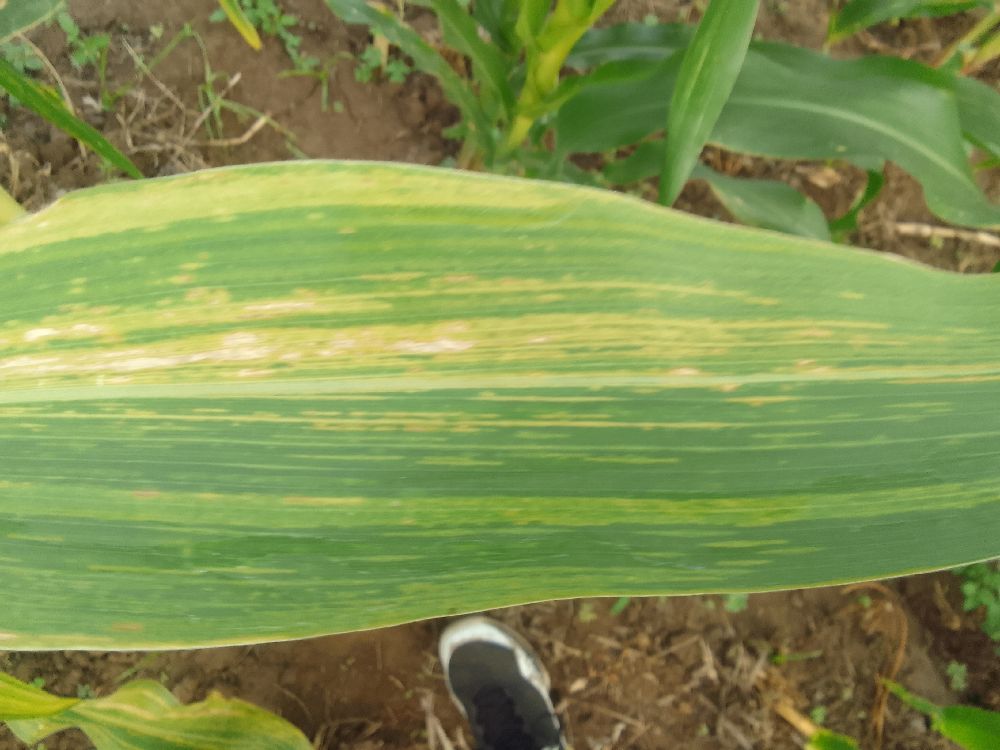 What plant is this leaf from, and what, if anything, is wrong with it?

maize, maize lethal necrosis
